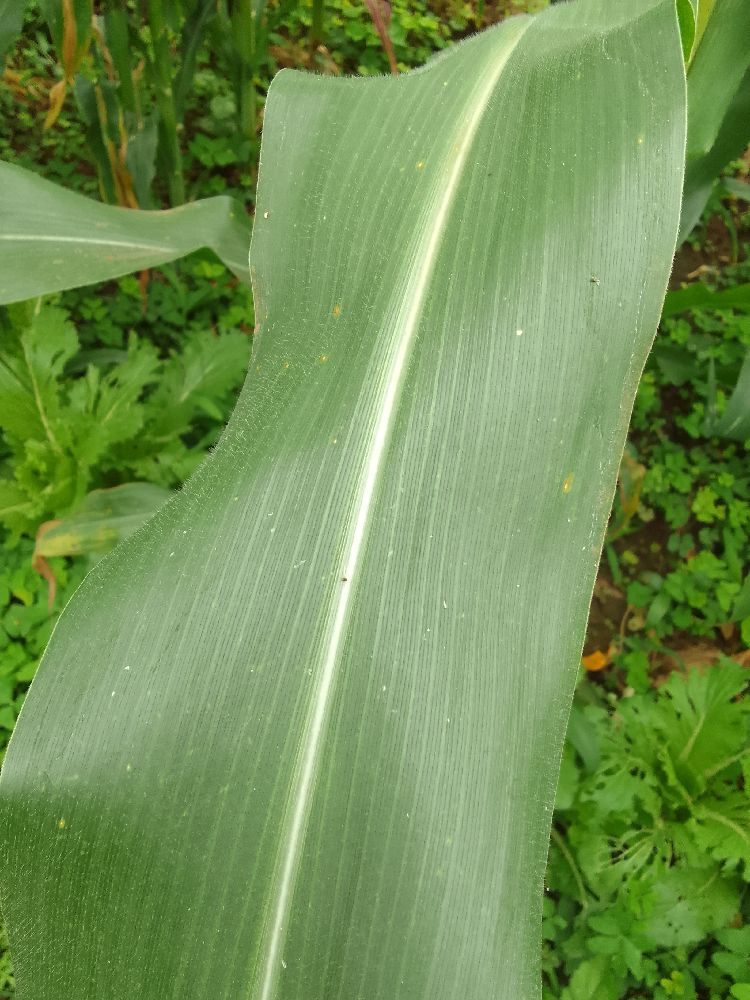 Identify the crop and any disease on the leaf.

maize, healthy
